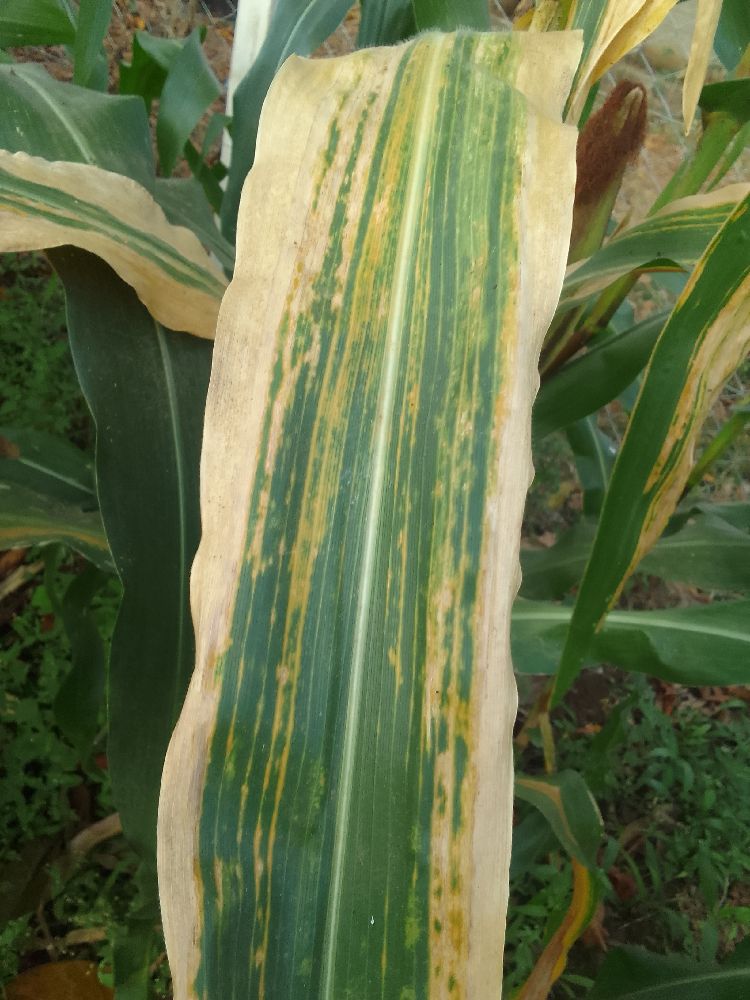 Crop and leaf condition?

maize, maize lethal necrosis
